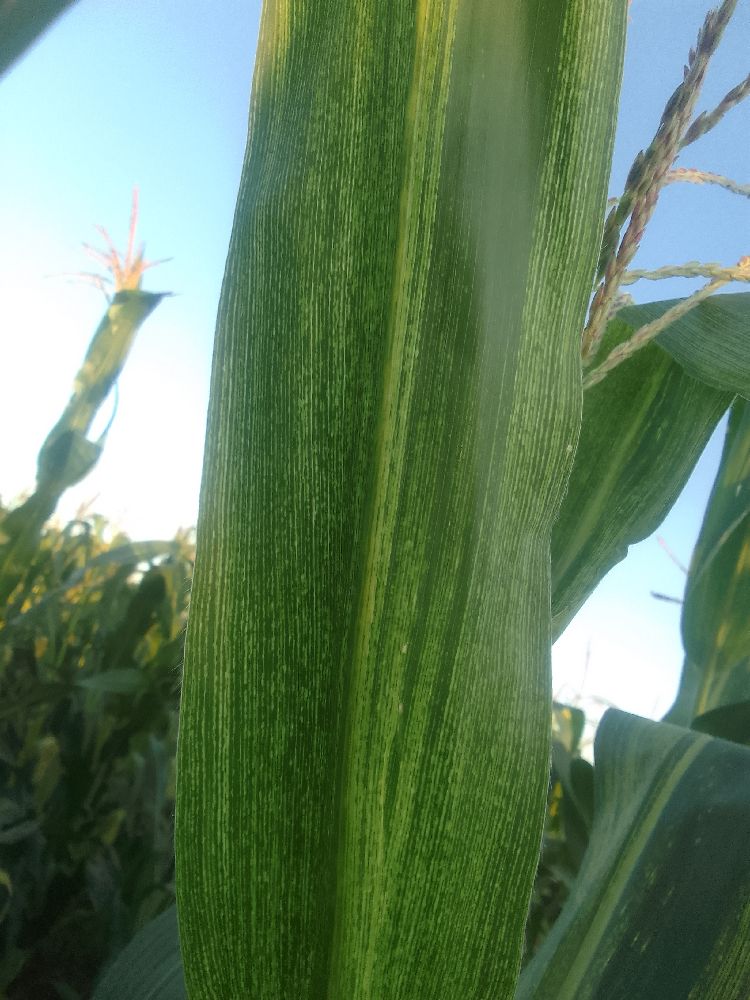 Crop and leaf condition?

maize, maize streak virus
